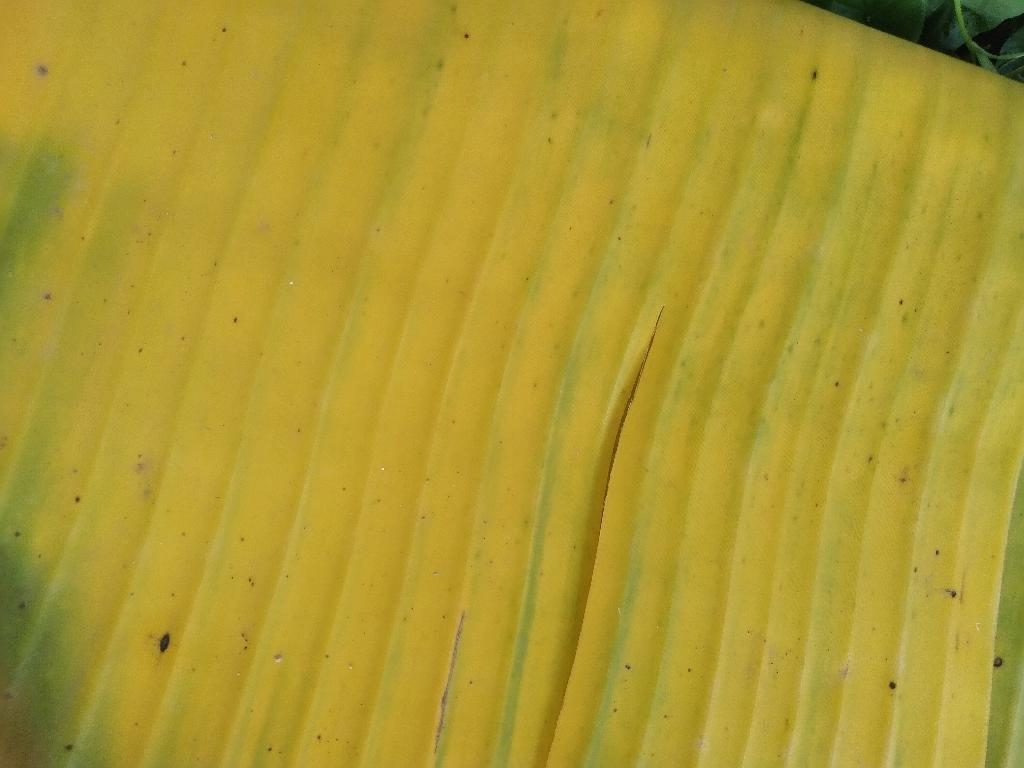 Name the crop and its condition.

banana, fusarium wilt race 1
